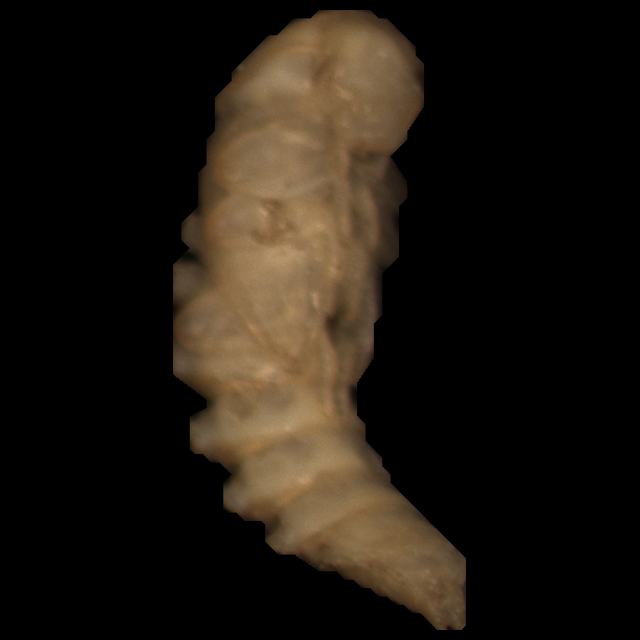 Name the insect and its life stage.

mealworm pupa
